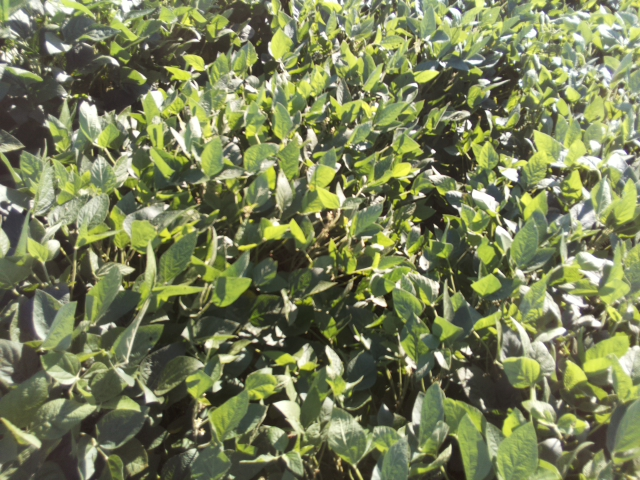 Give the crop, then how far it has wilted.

soybean, leaflets folding inward at secondary pulvinus with no turgor loss in leaflets or petioles
